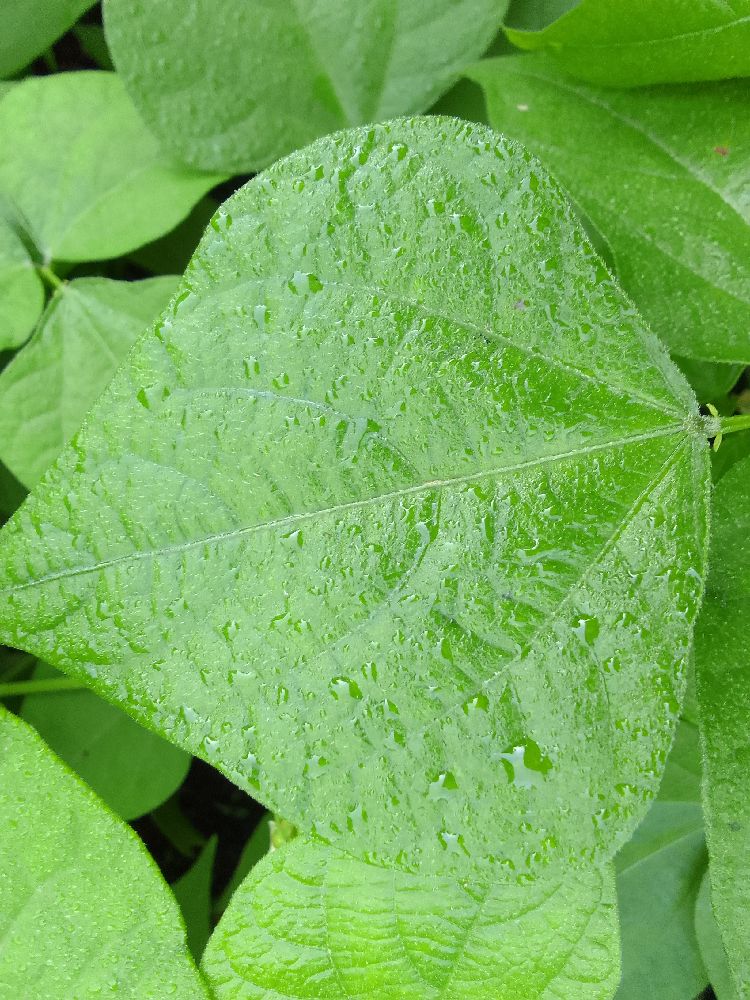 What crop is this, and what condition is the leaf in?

common bean, healthy
